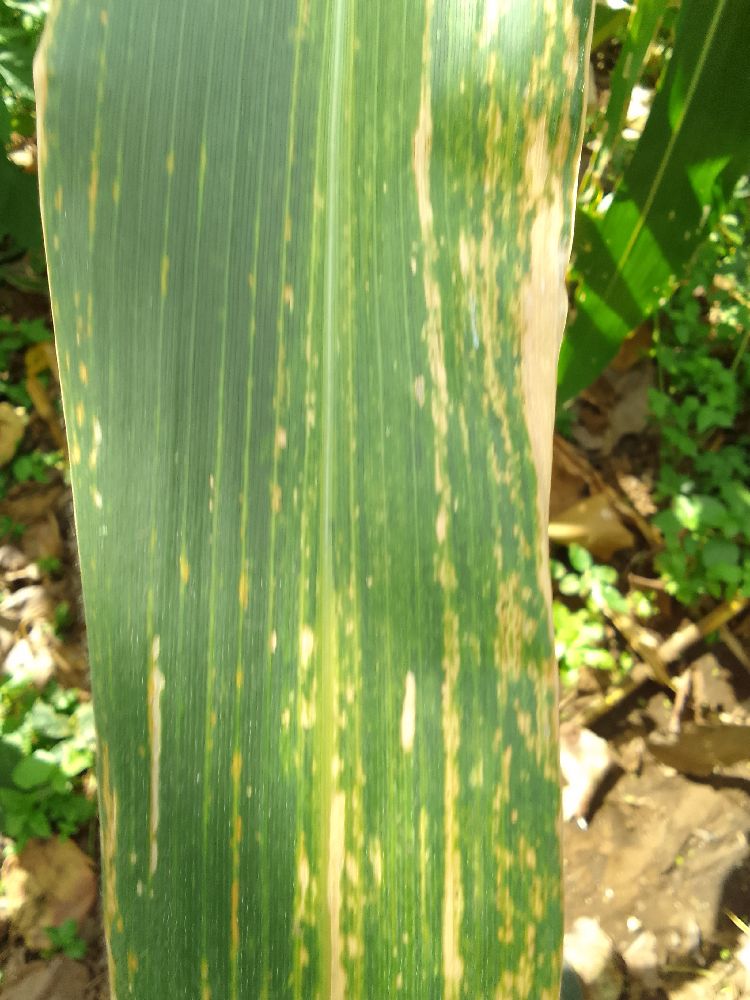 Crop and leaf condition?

maize, maize lethal necrosis
